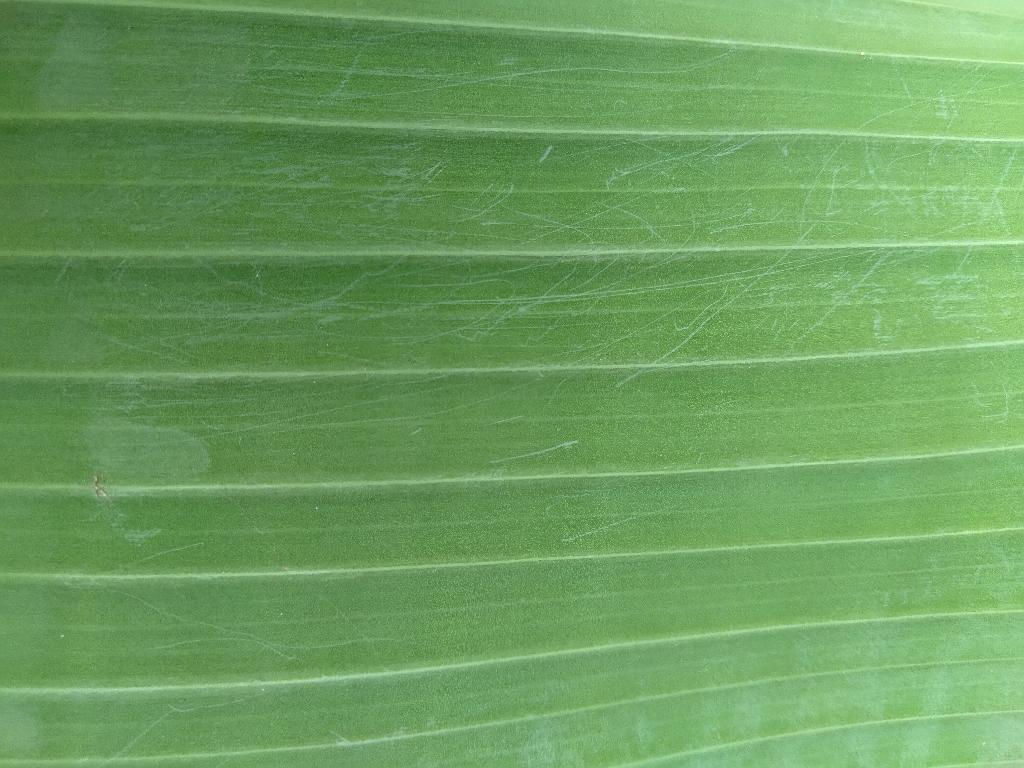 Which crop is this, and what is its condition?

banana, healthy
